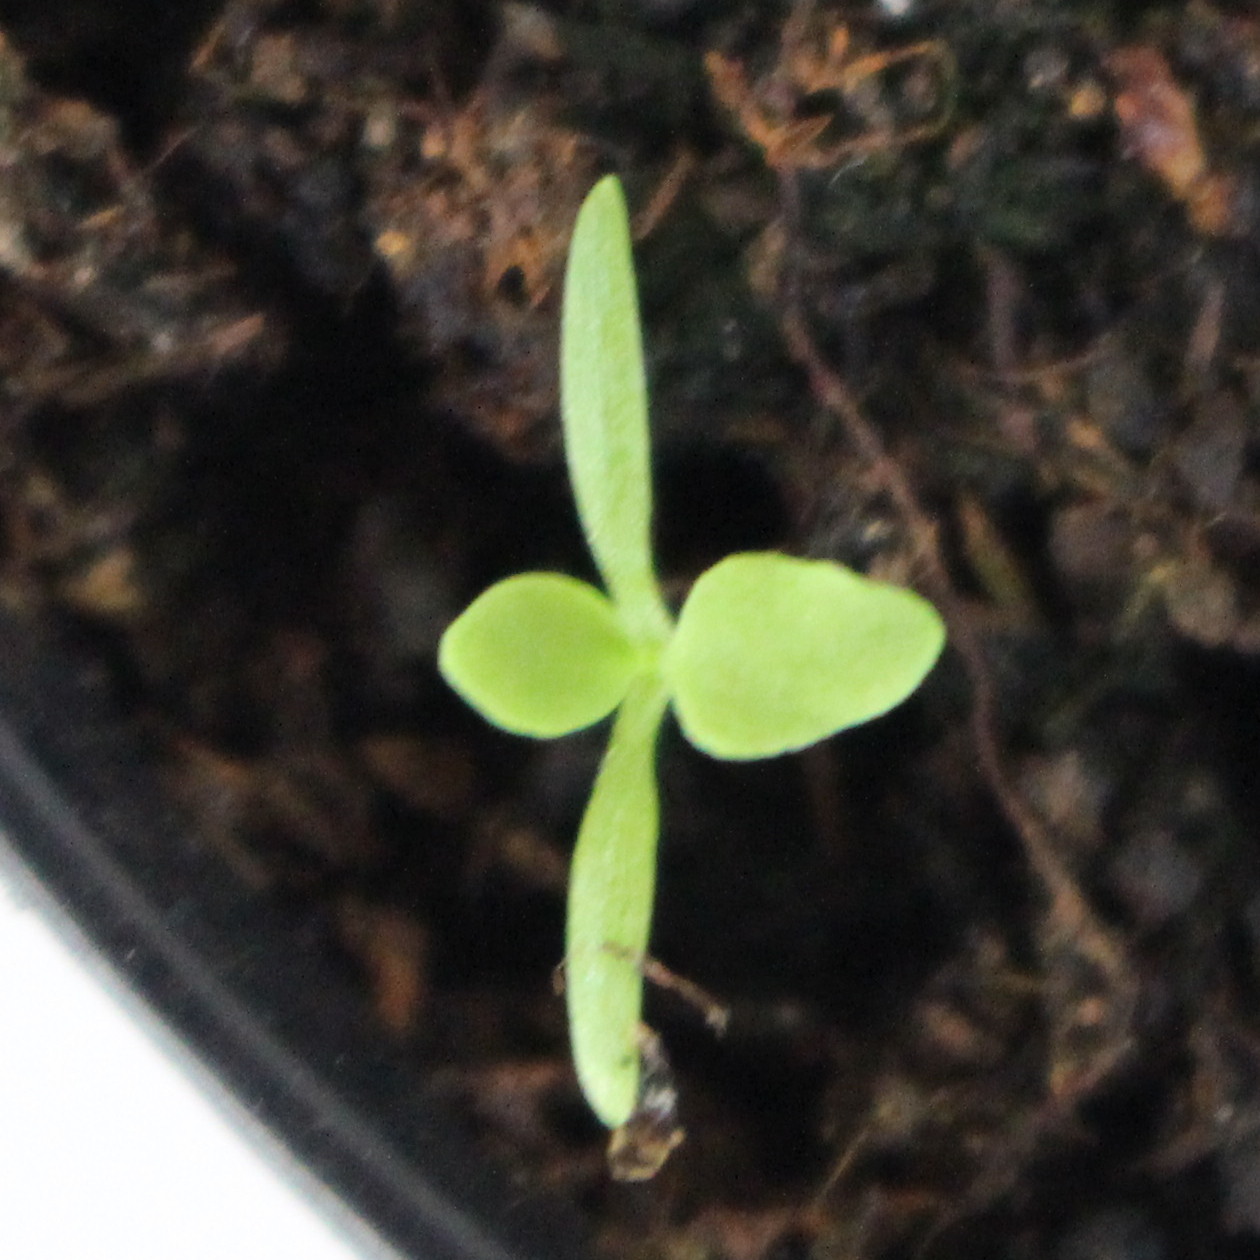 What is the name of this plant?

Papaver rhoeas
